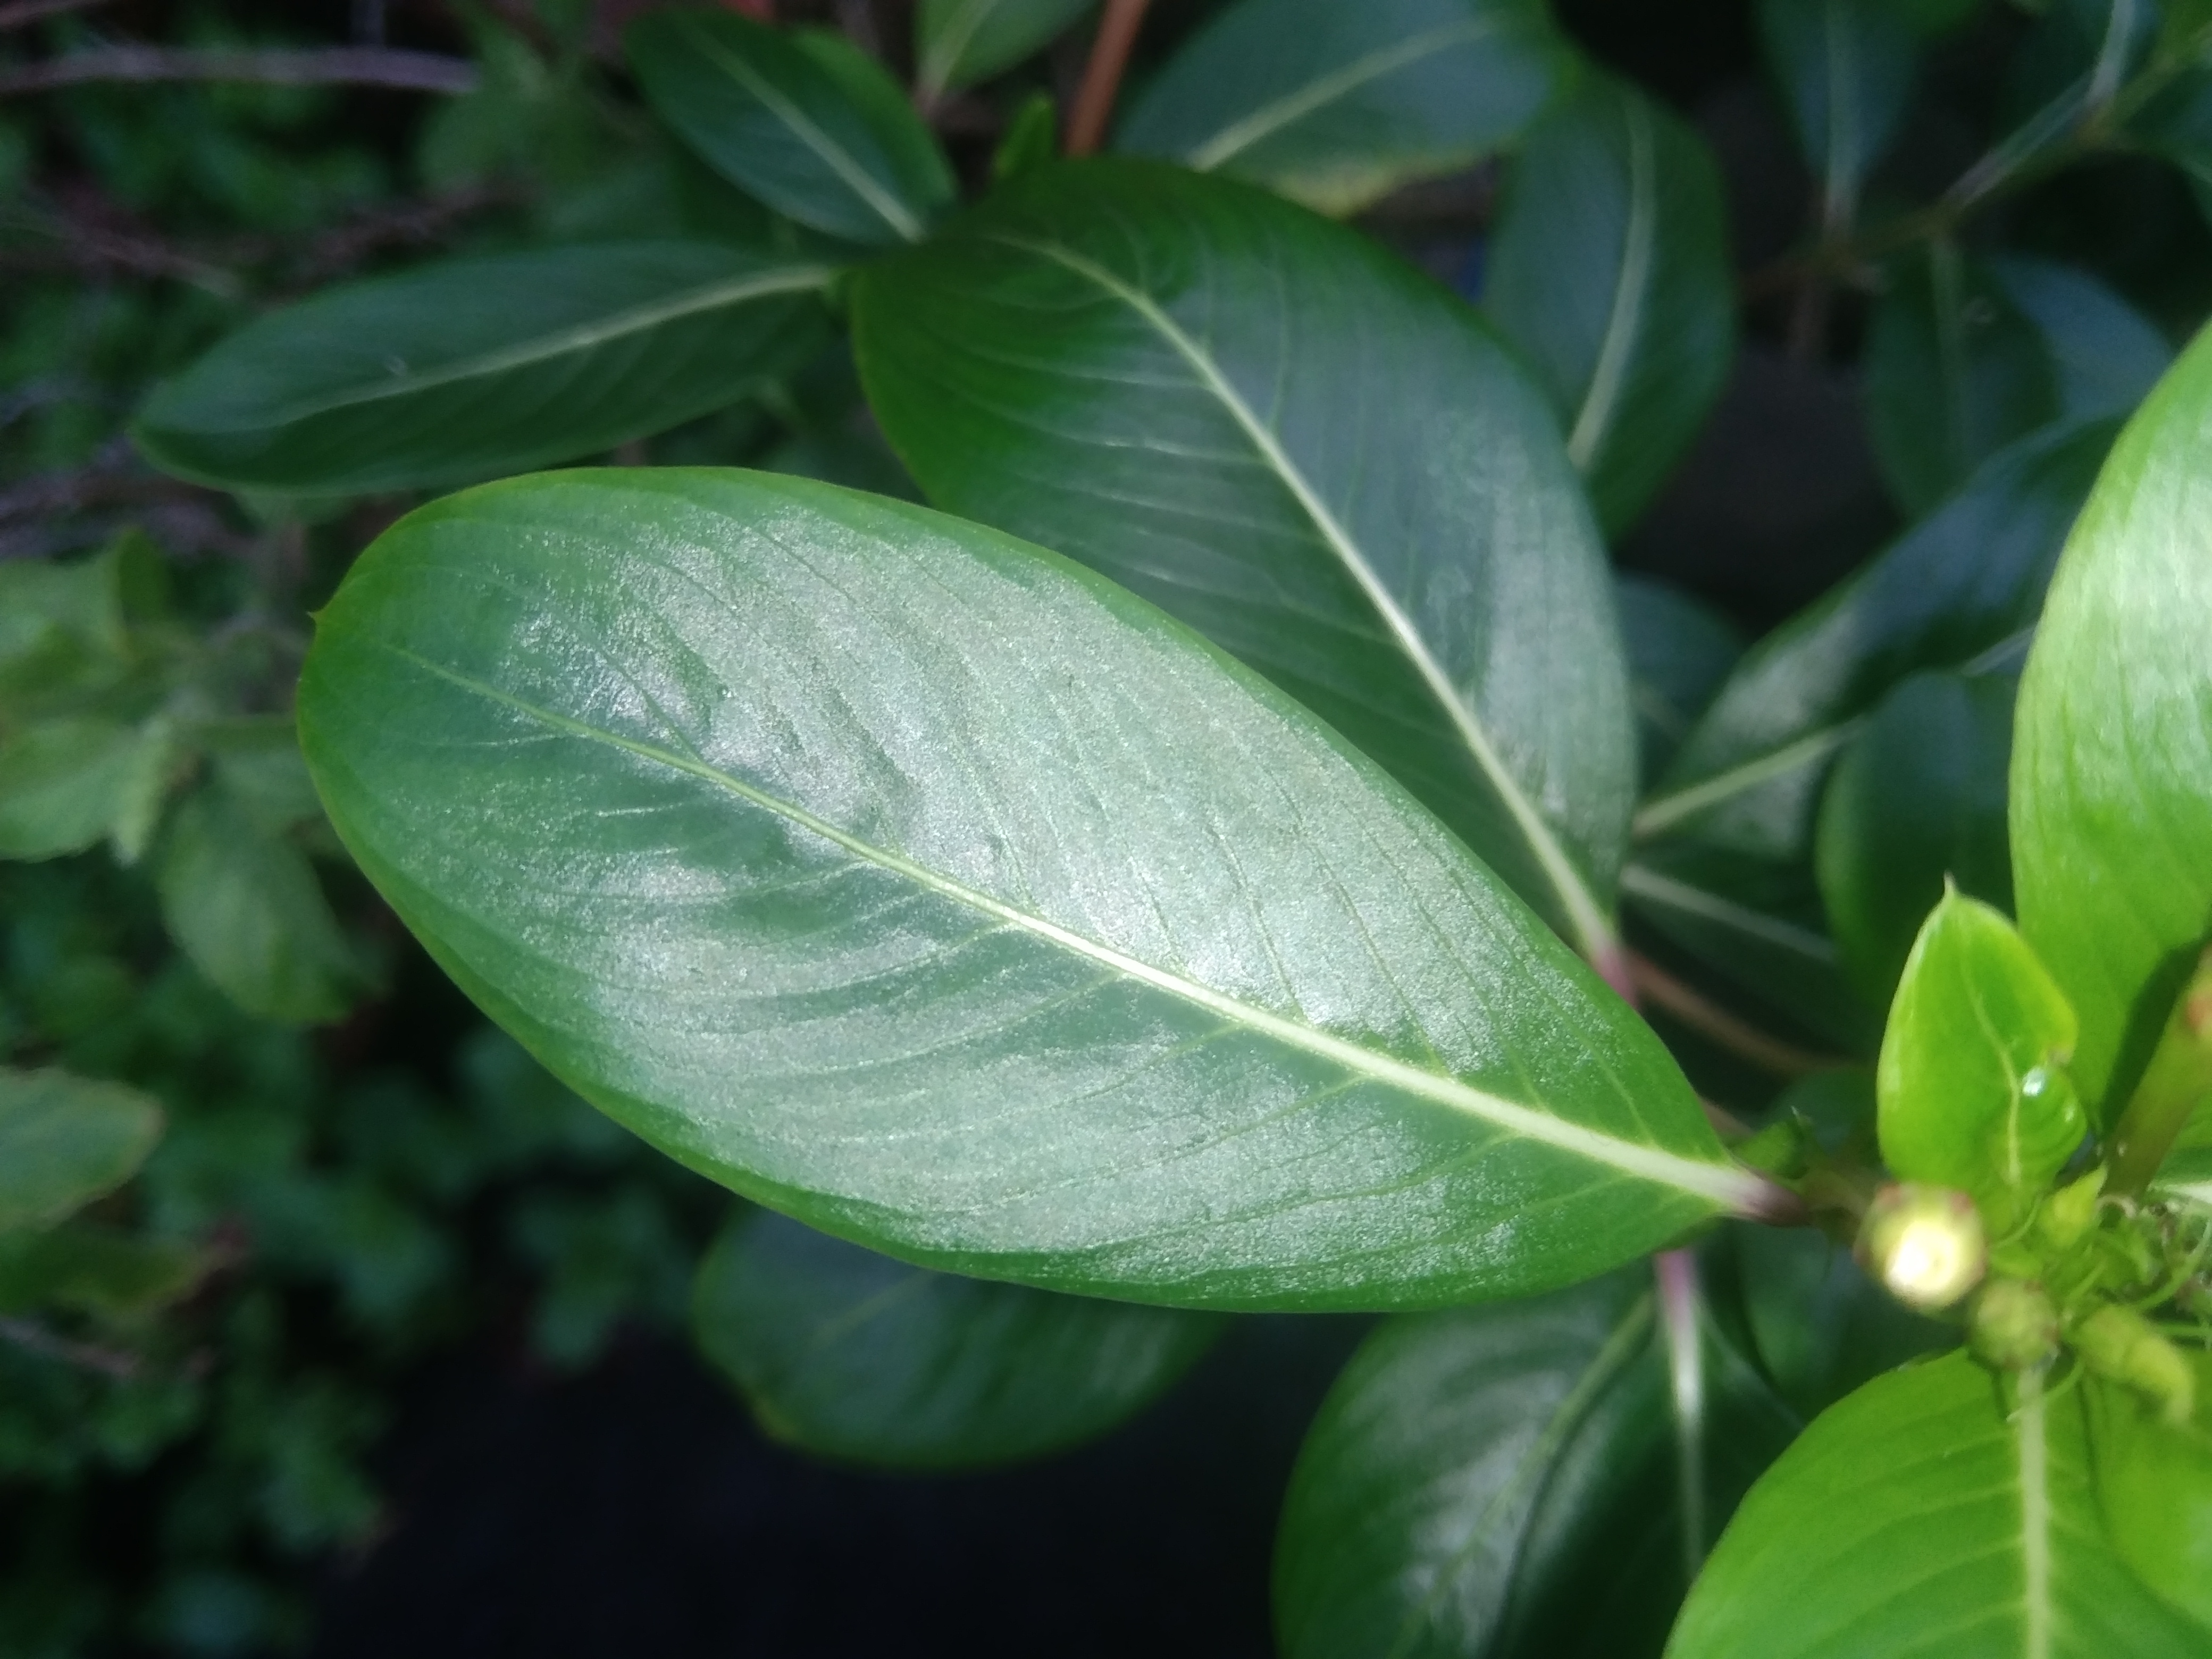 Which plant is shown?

rose periwinkle
